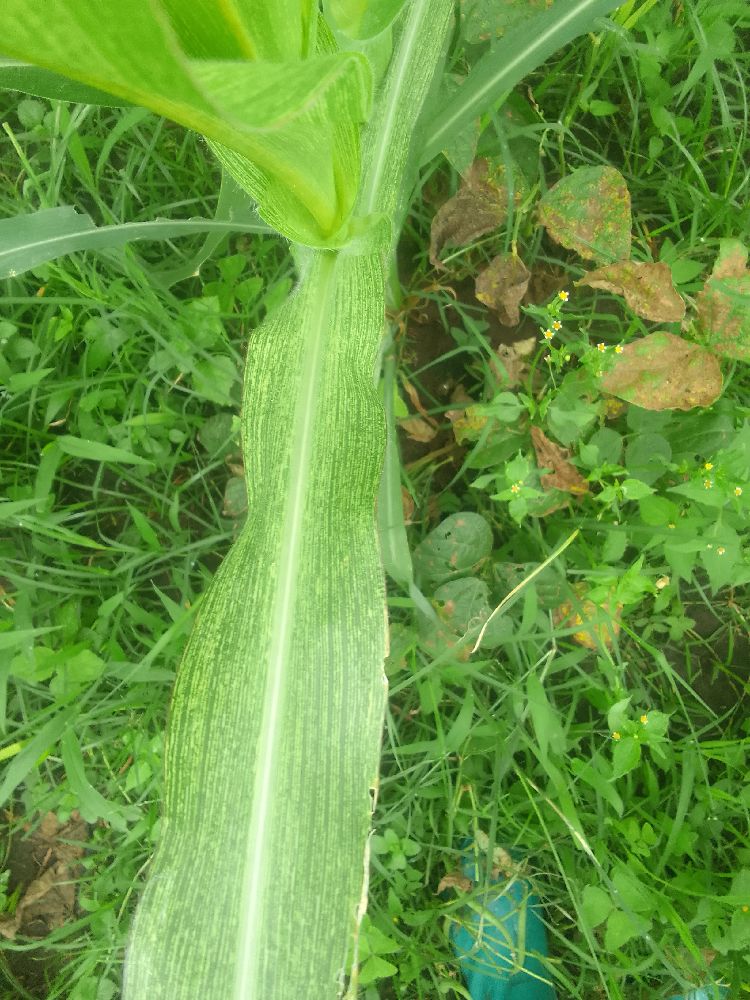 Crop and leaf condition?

maize, maize streak virus
